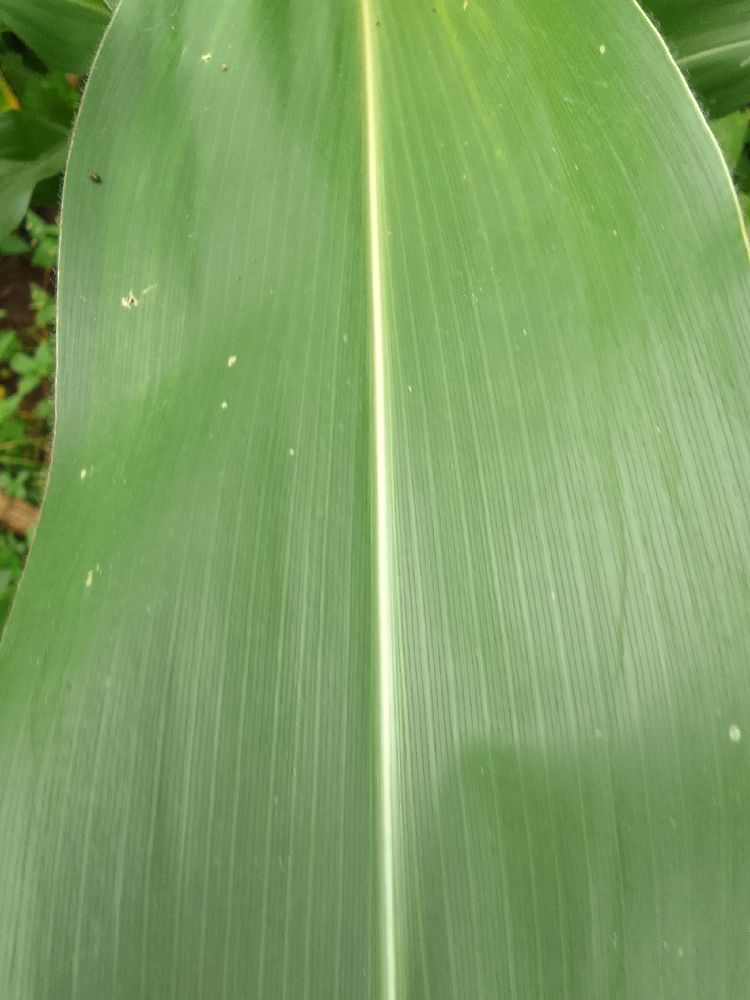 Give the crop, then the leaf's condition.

maize, healthy
